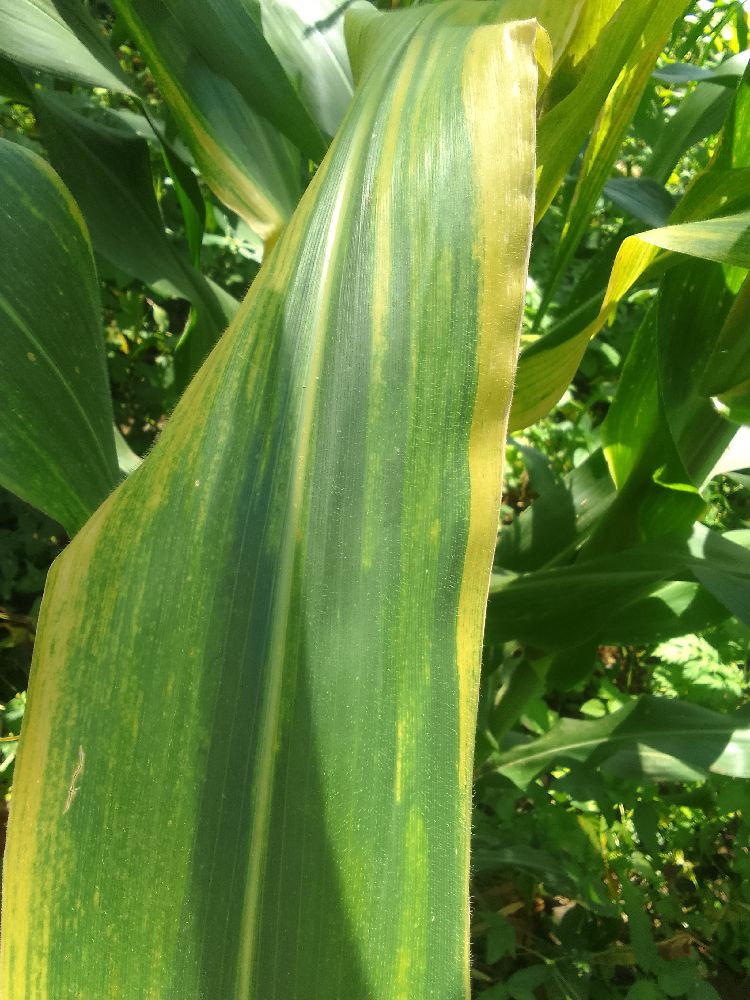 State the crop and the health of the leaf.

maize, maize lethal necrosis
